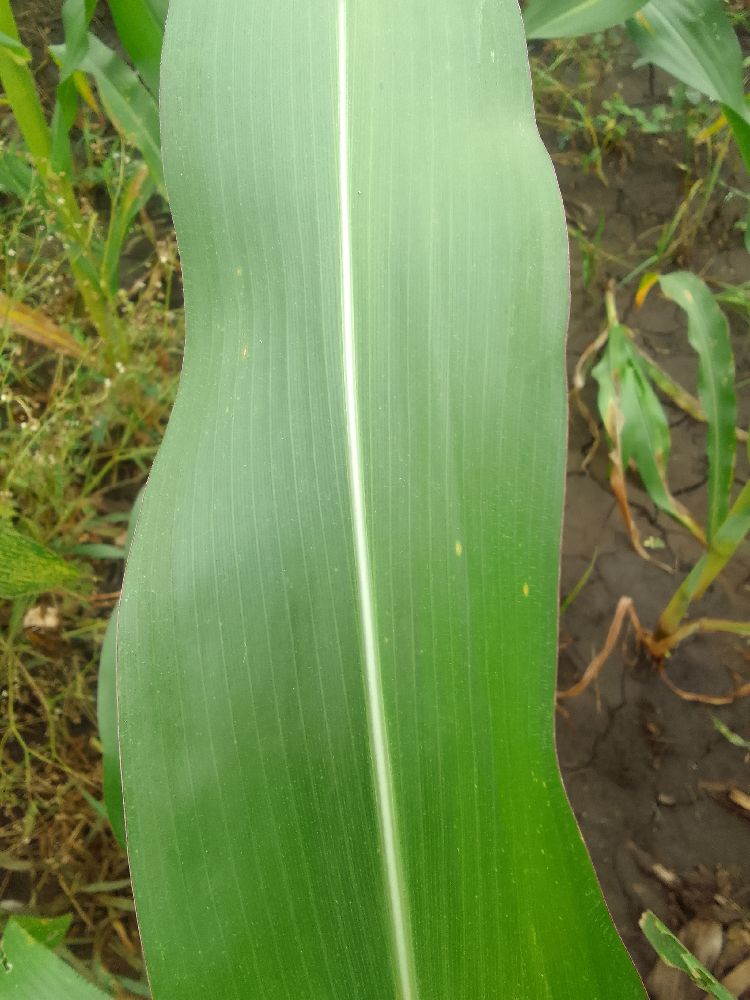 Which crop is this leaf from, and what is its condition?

maize, healthy
